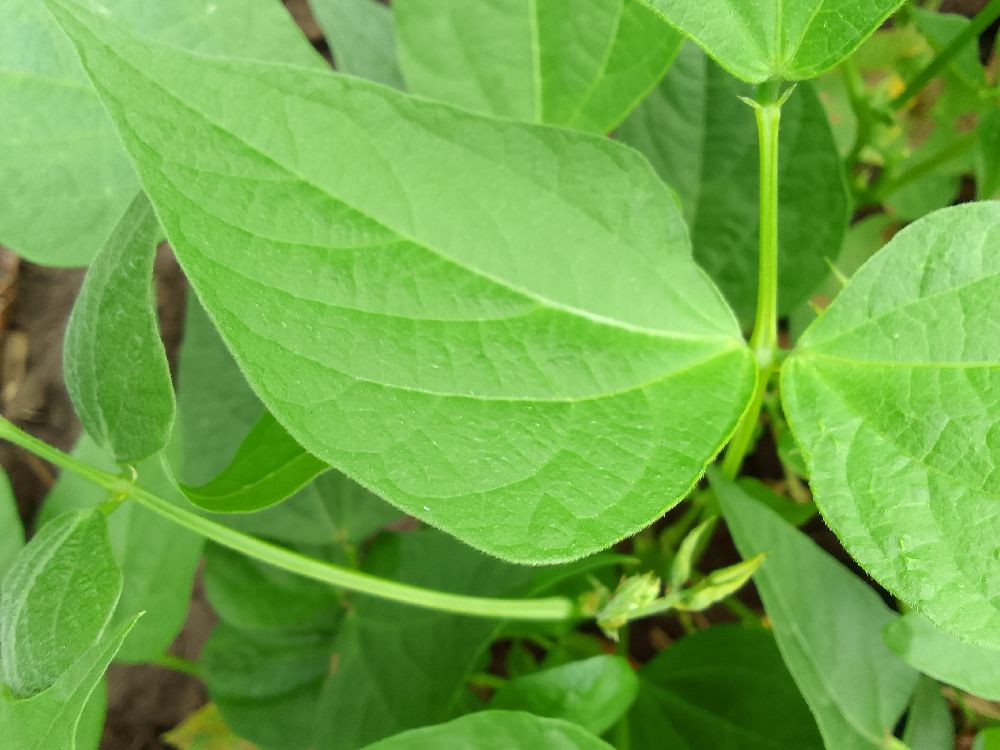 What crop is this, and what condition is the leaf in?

common bean, healthy
